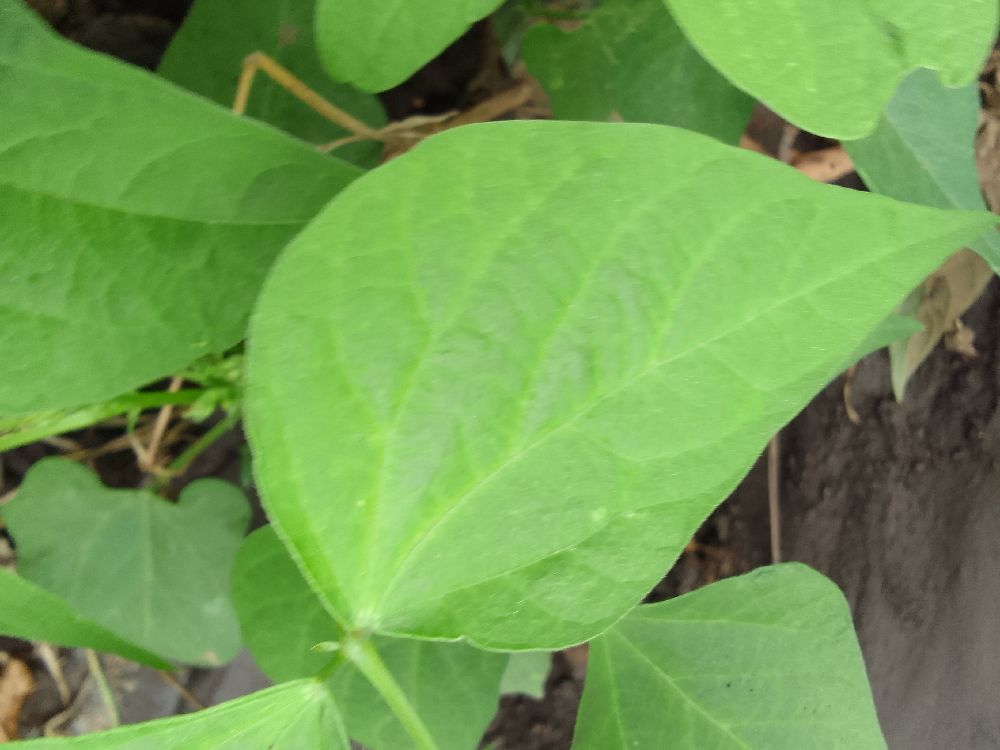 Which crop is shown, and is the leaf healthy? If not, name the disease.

common bean, healthy
